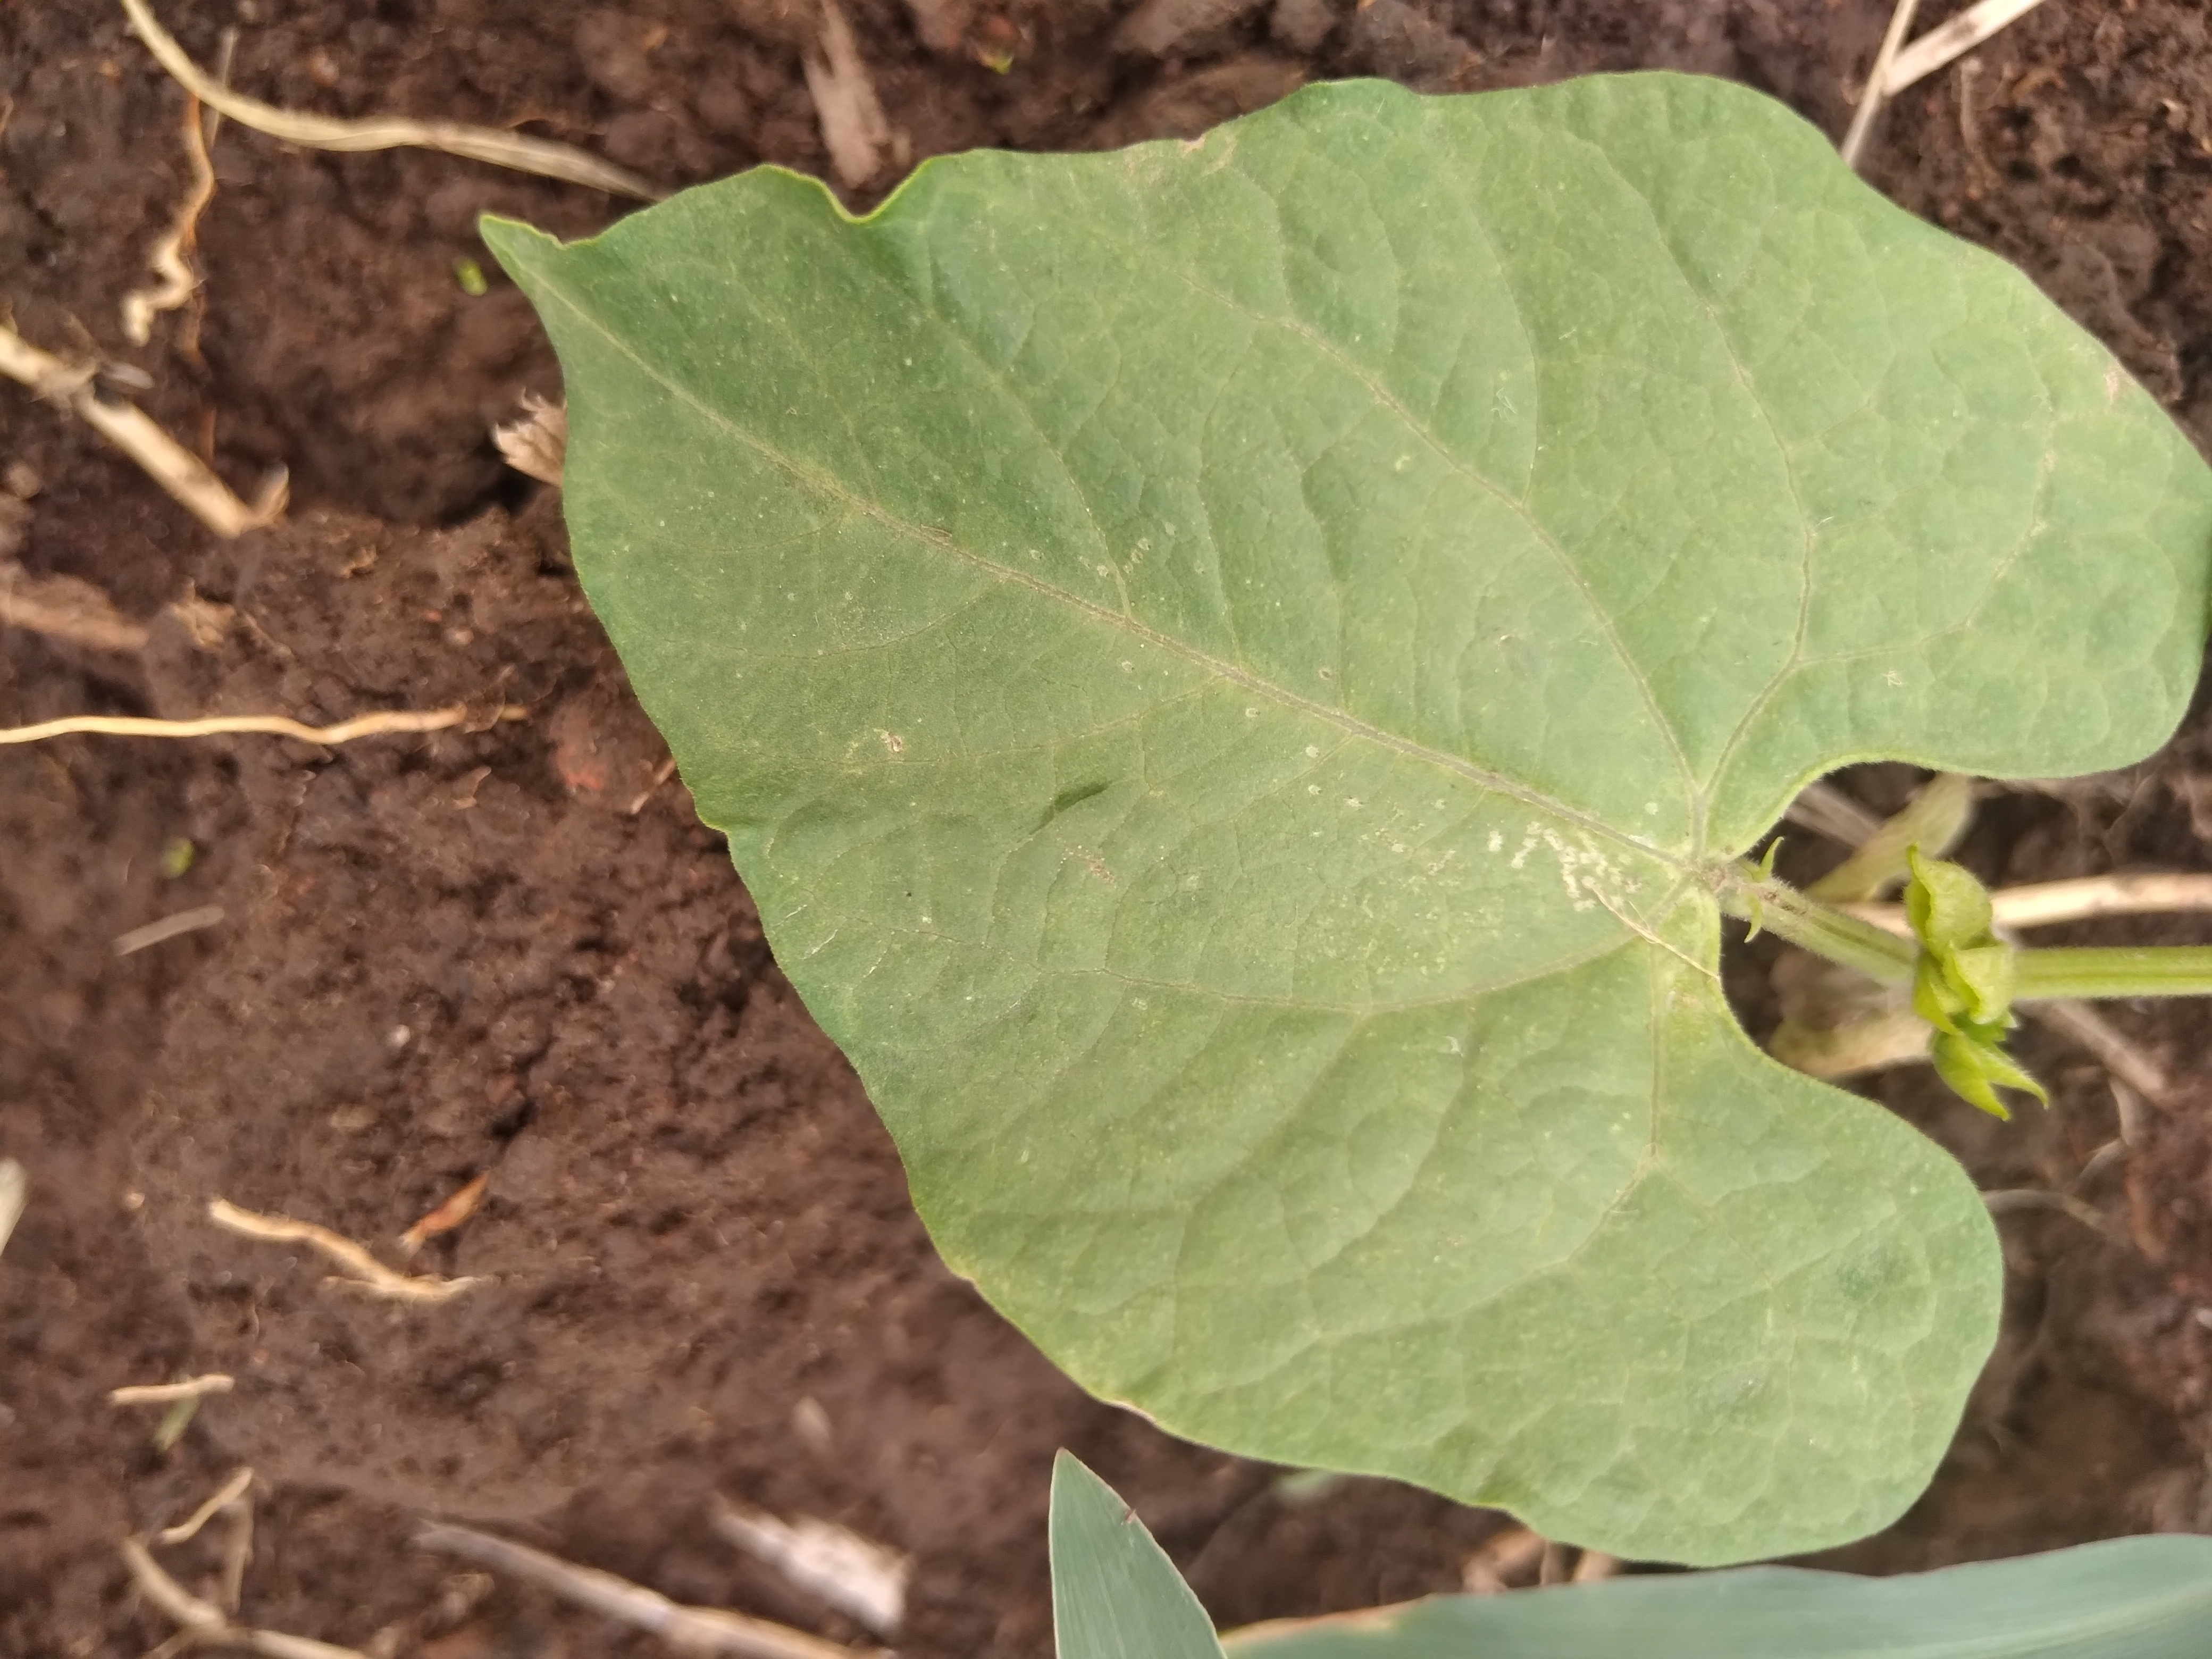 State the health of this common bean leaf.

healthy
